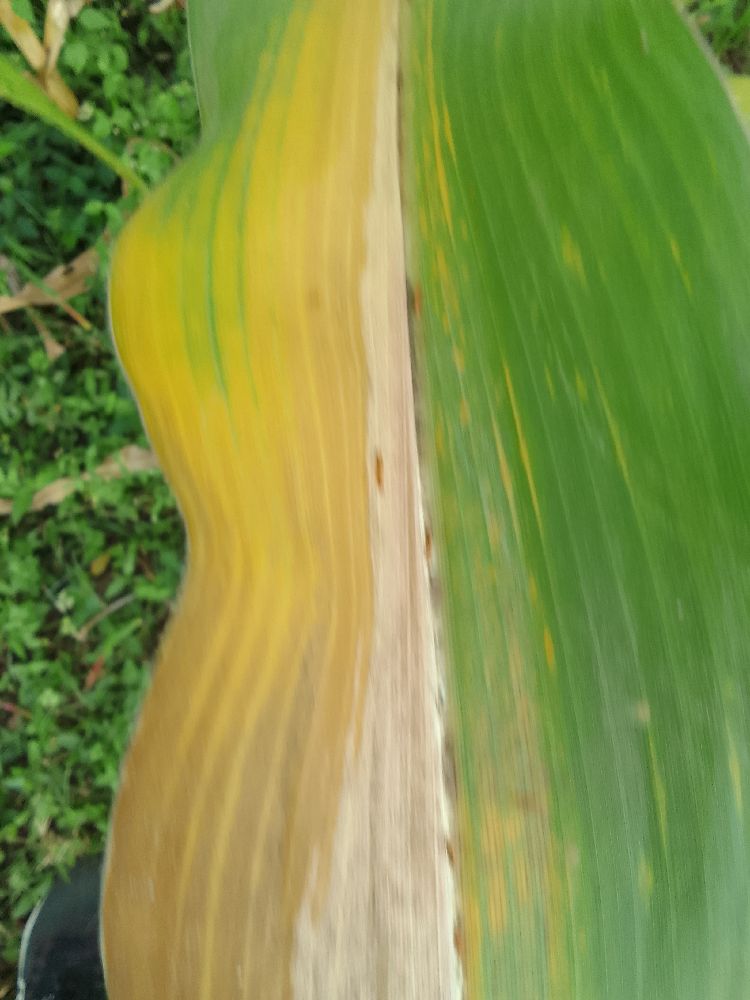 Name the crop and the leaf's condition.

maize, maize lethal necrosis
